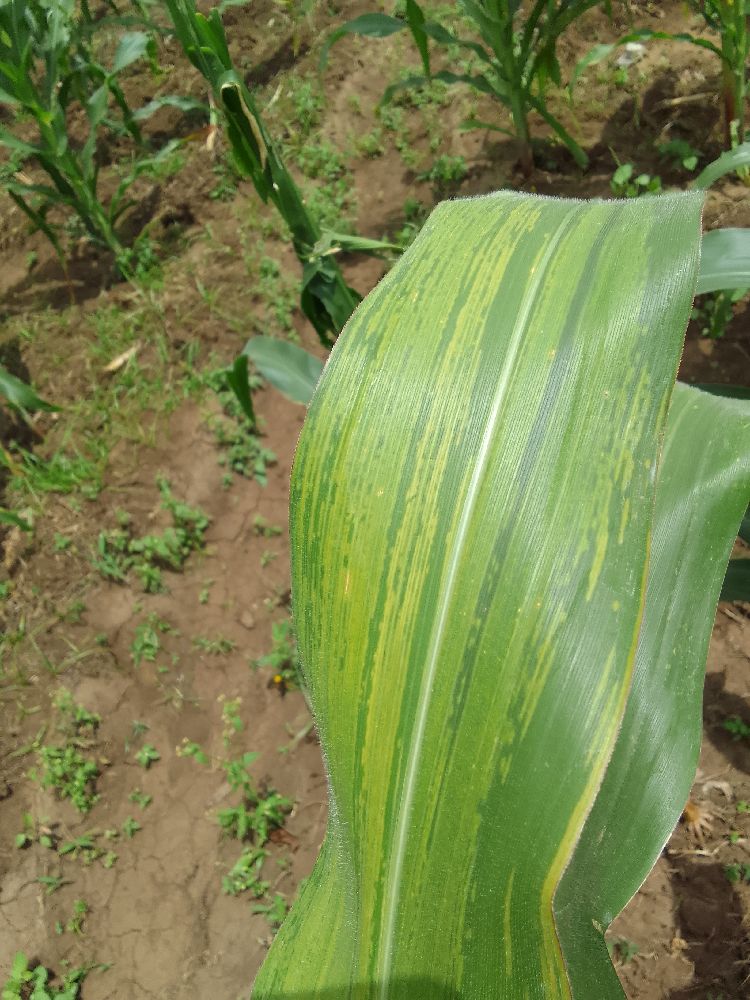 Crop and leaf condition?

maize, maize lethal necrosis
